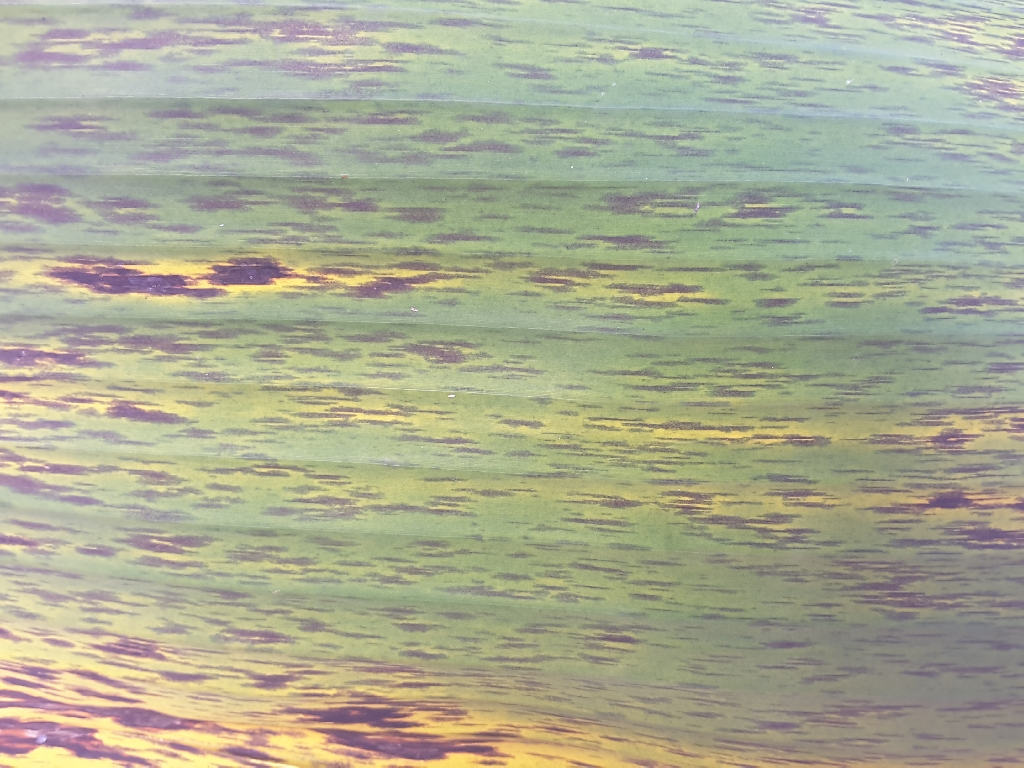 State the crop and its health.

banana, black sigatoka
